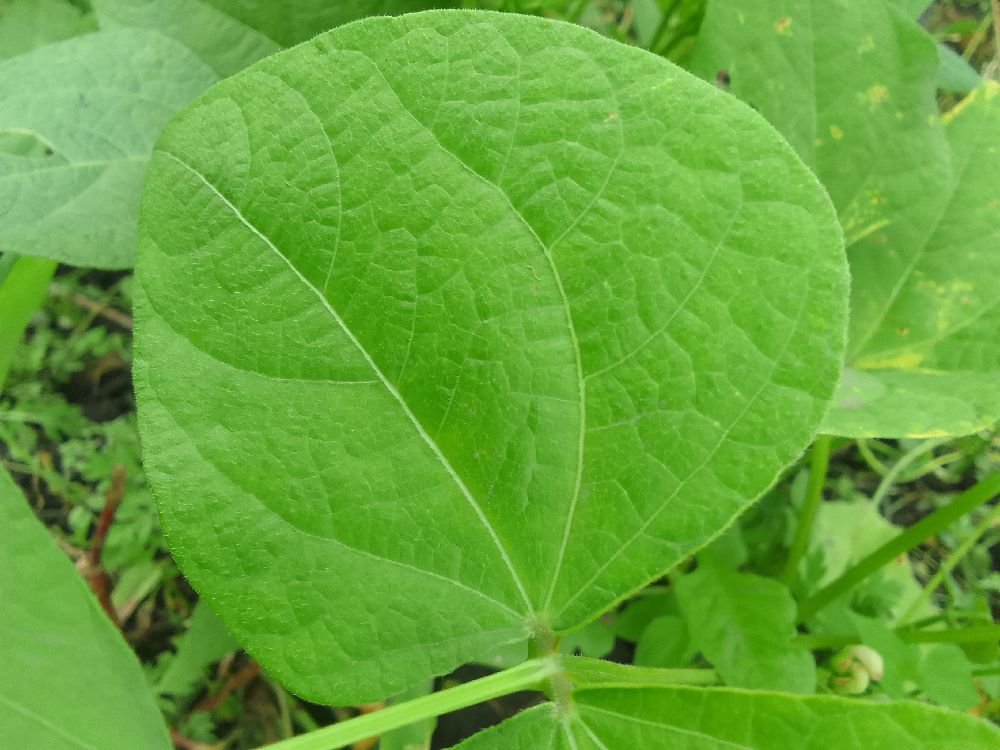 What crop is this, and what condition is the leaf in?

common bean, healthy
